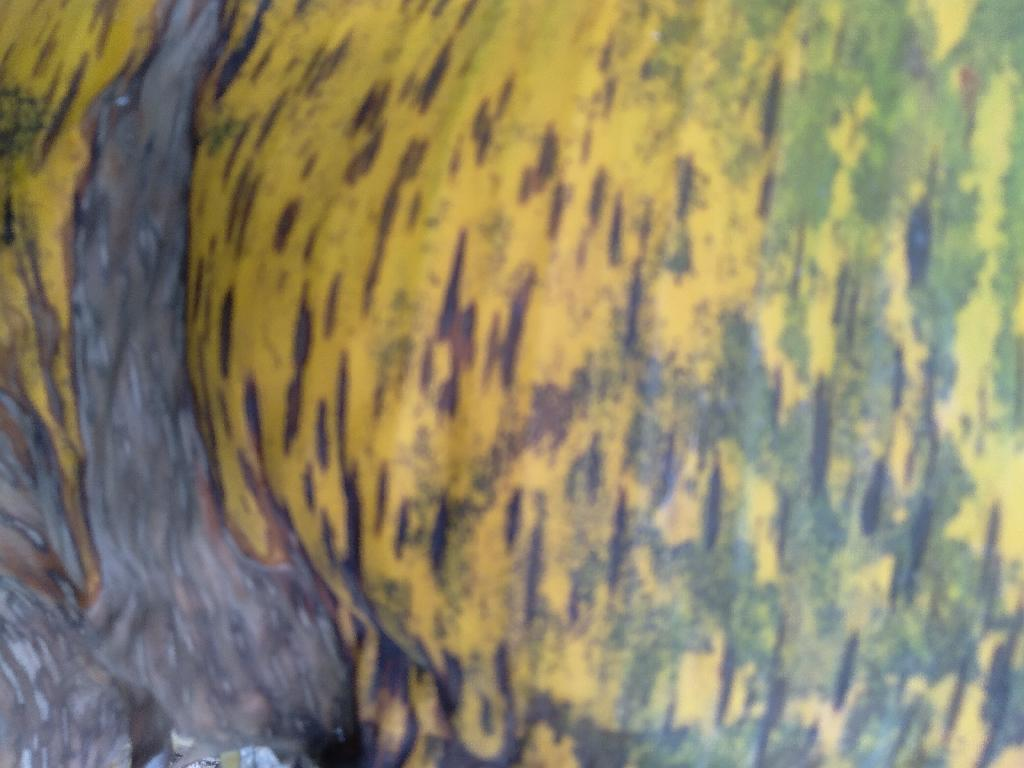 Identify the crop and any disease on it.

banana, black sigatoka
